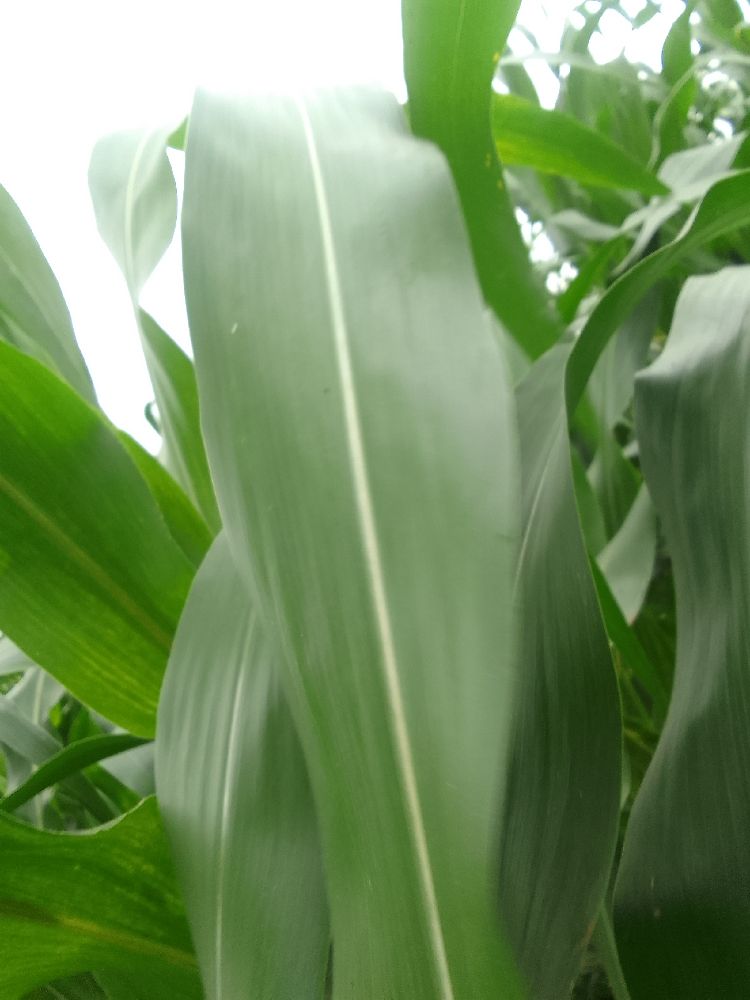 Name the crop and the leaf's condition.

maize, healthy
